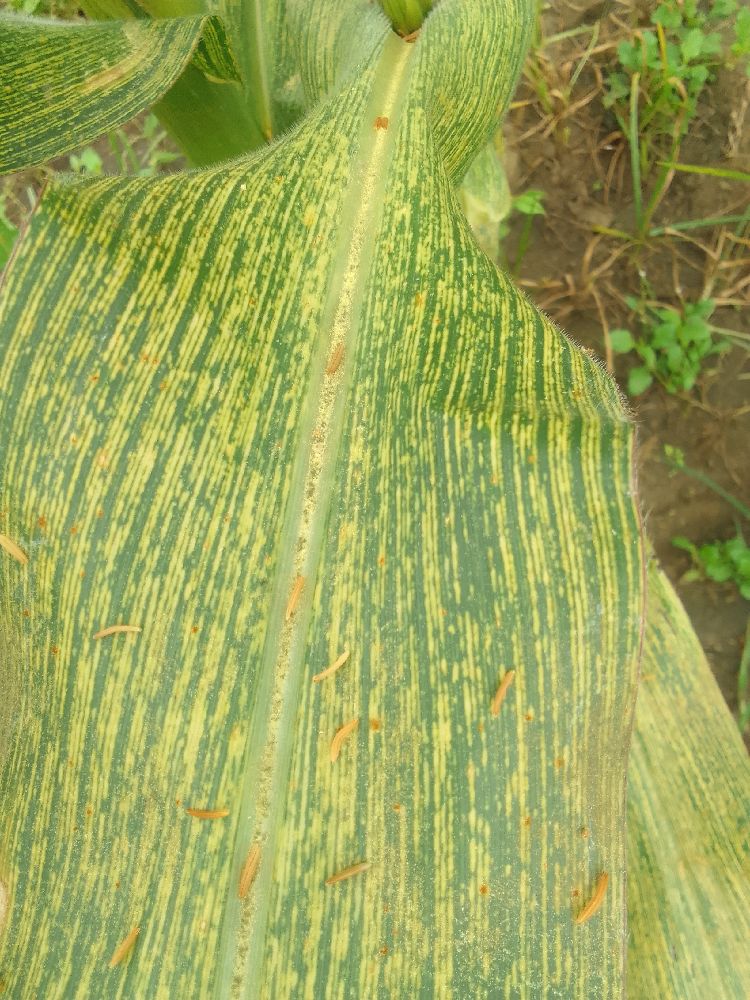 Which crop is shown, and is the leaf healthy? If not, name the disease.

maize, maize streak virus
